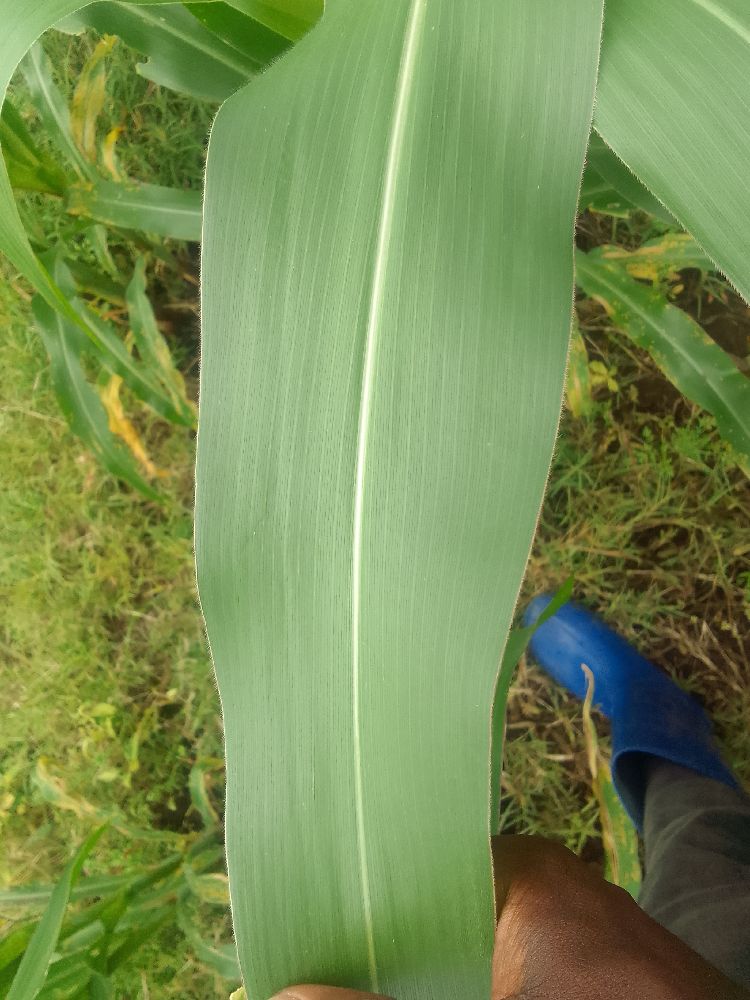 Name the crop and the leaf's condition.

maize, healthy
